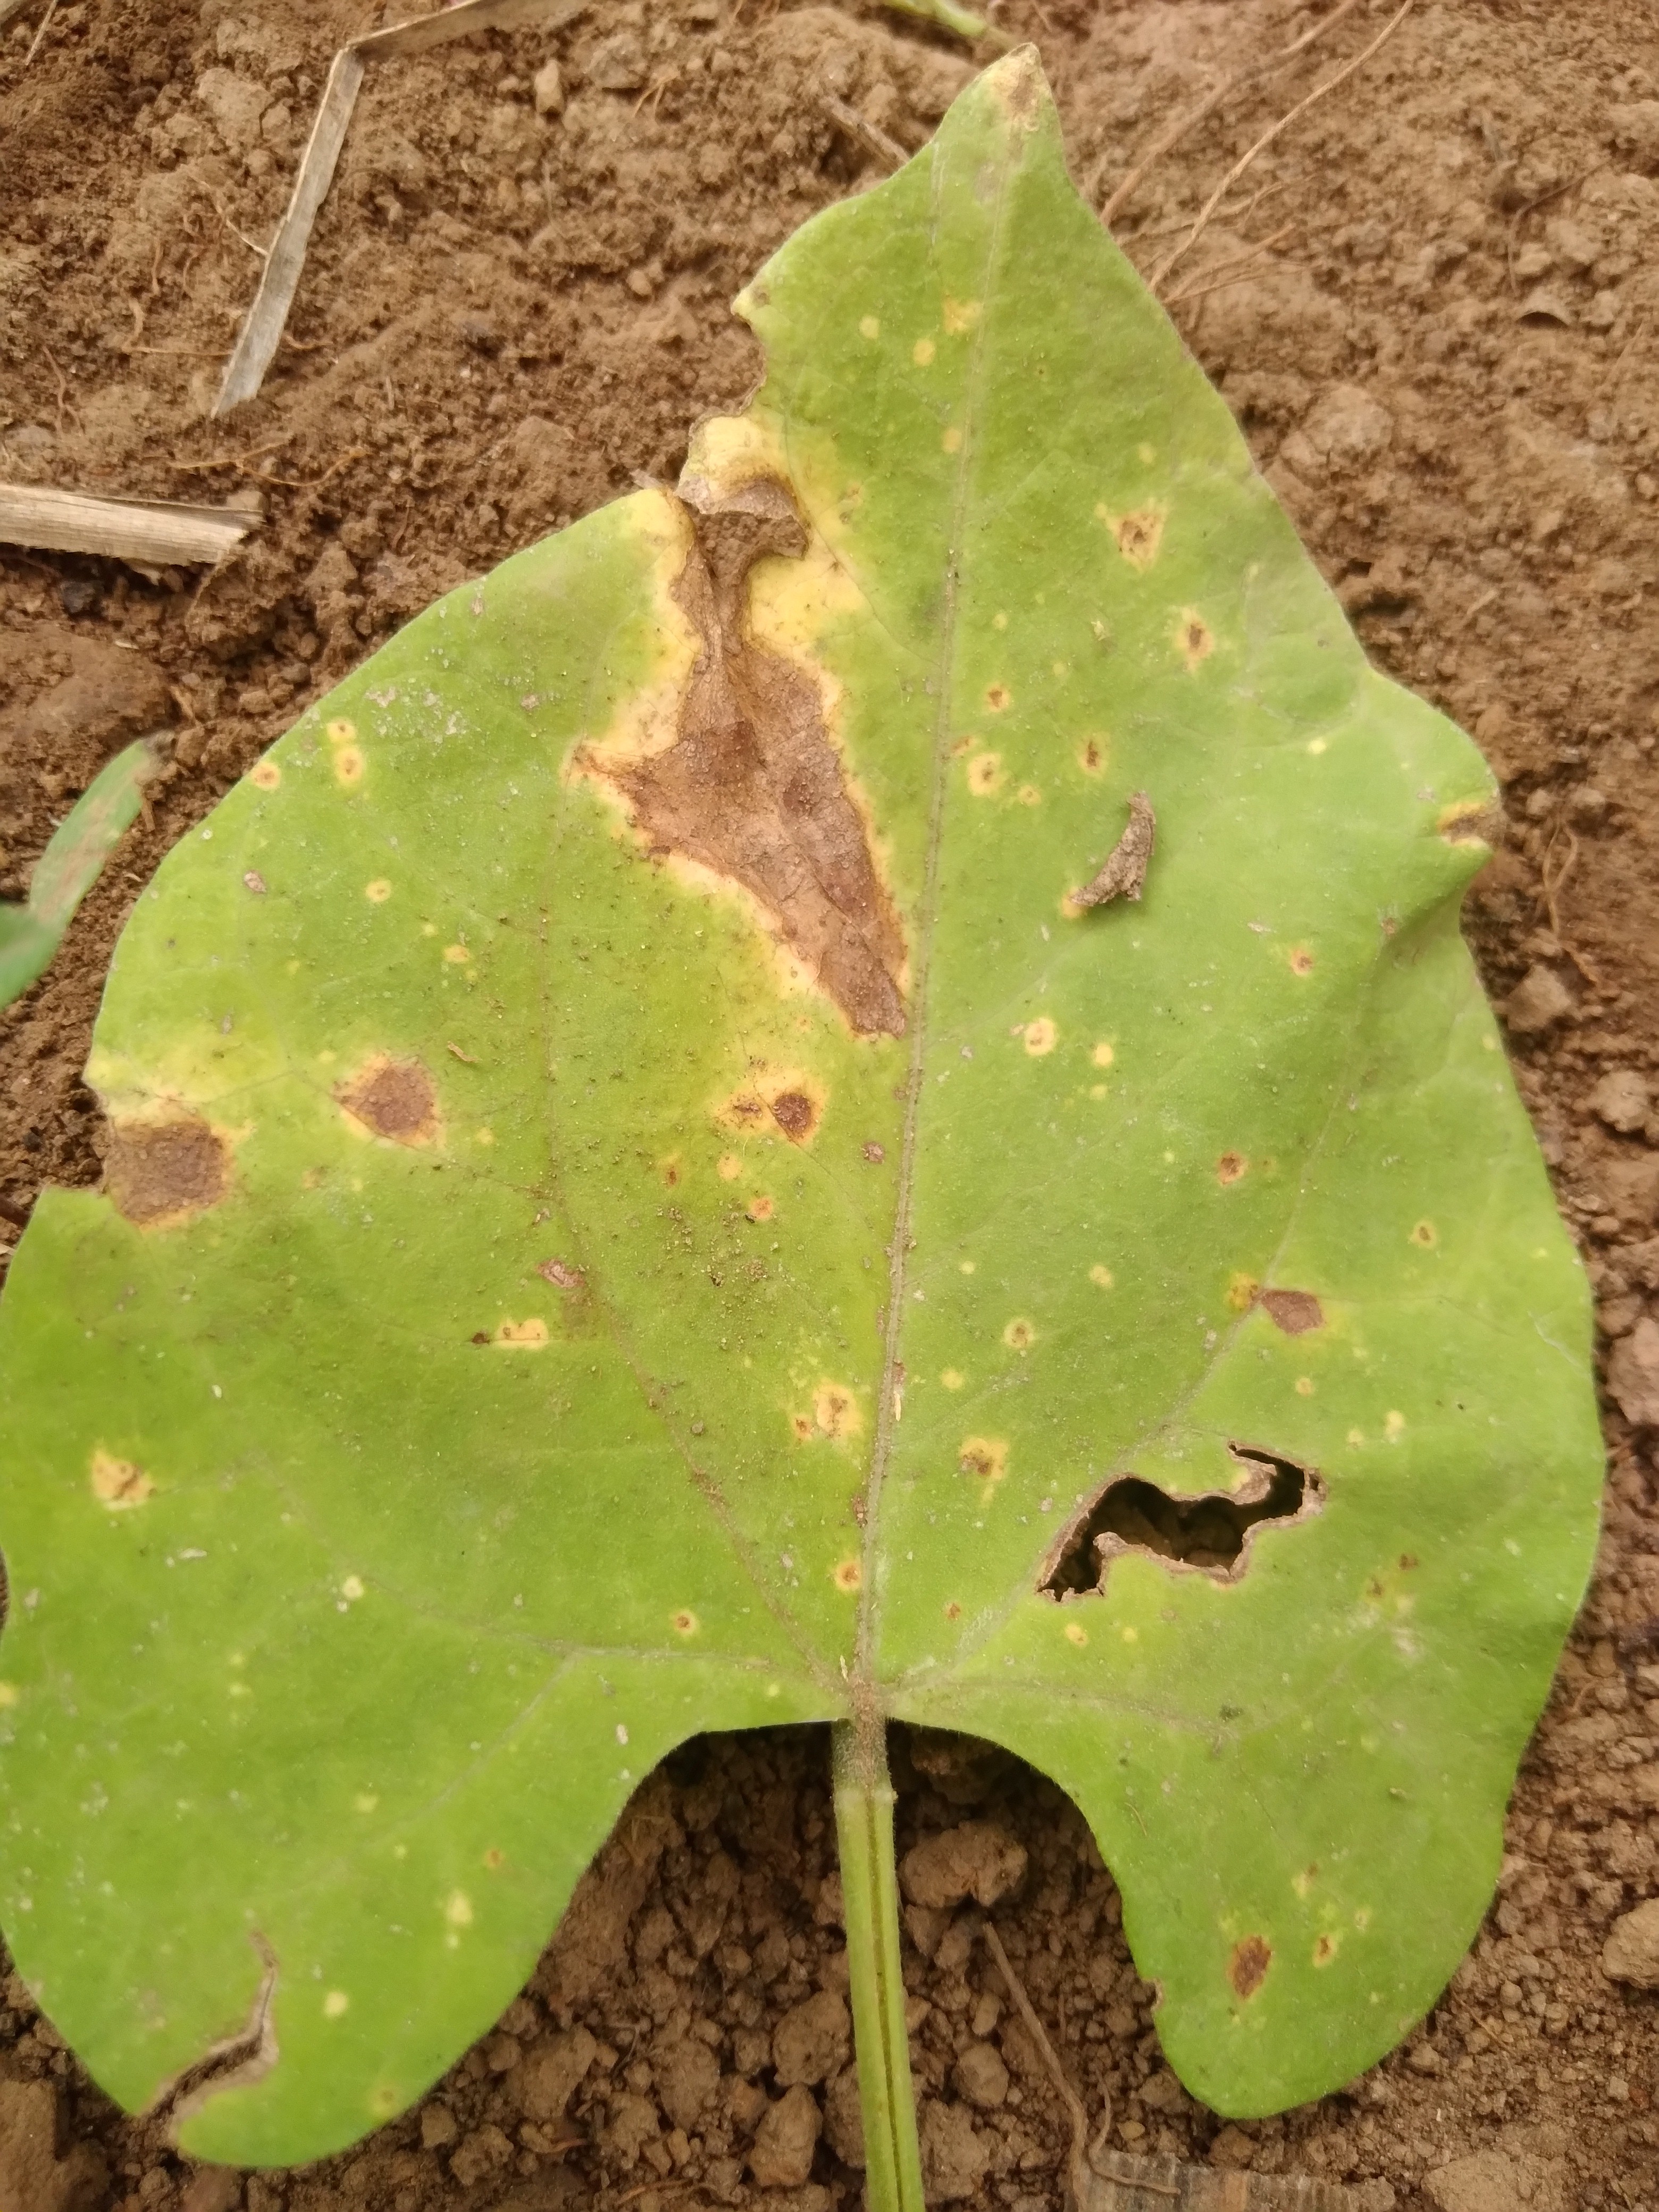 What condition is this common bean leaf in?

rust
